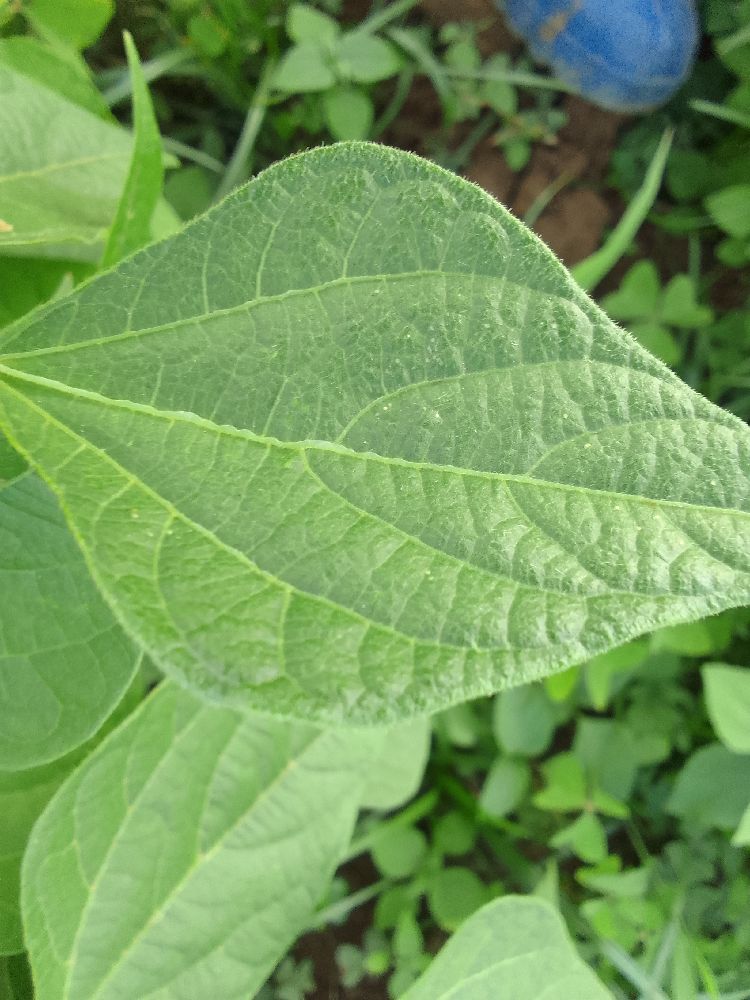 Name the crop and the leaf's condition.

common bean, healthy
